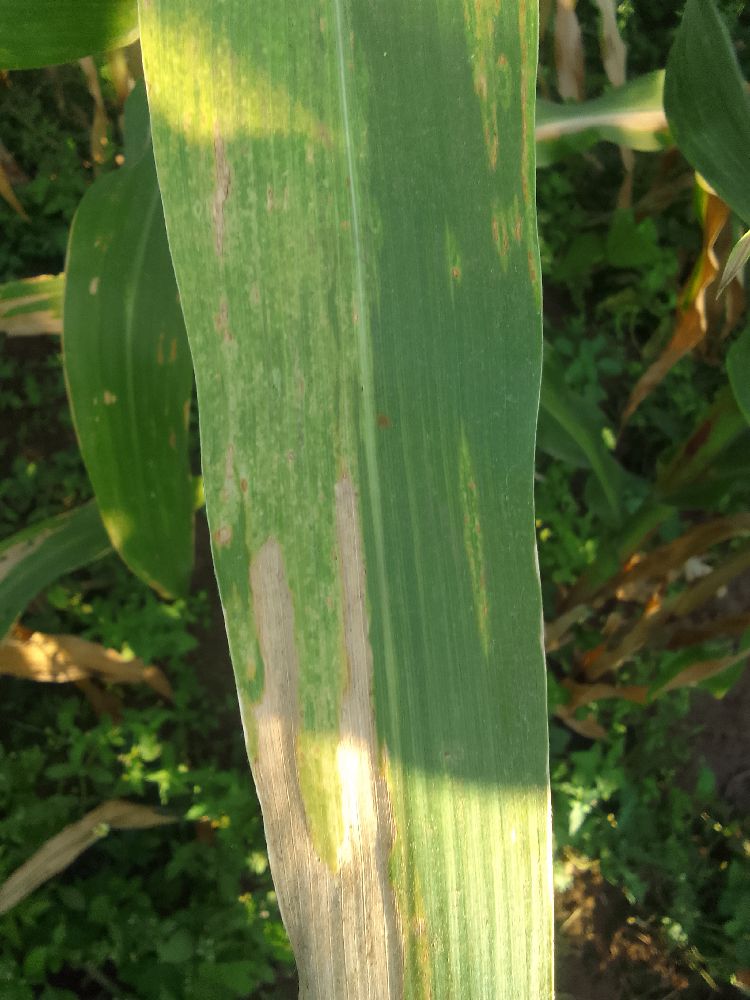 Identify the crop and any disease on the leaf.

maize, maize lethal necrosis
